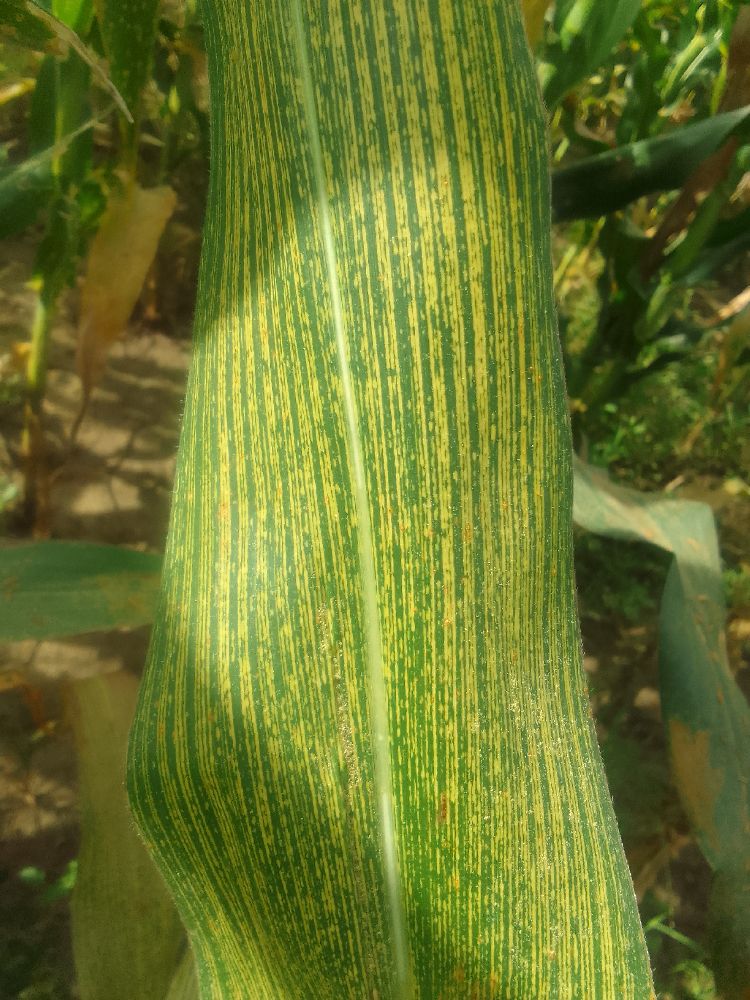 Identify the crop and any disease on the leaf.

maize, maize streak virus
